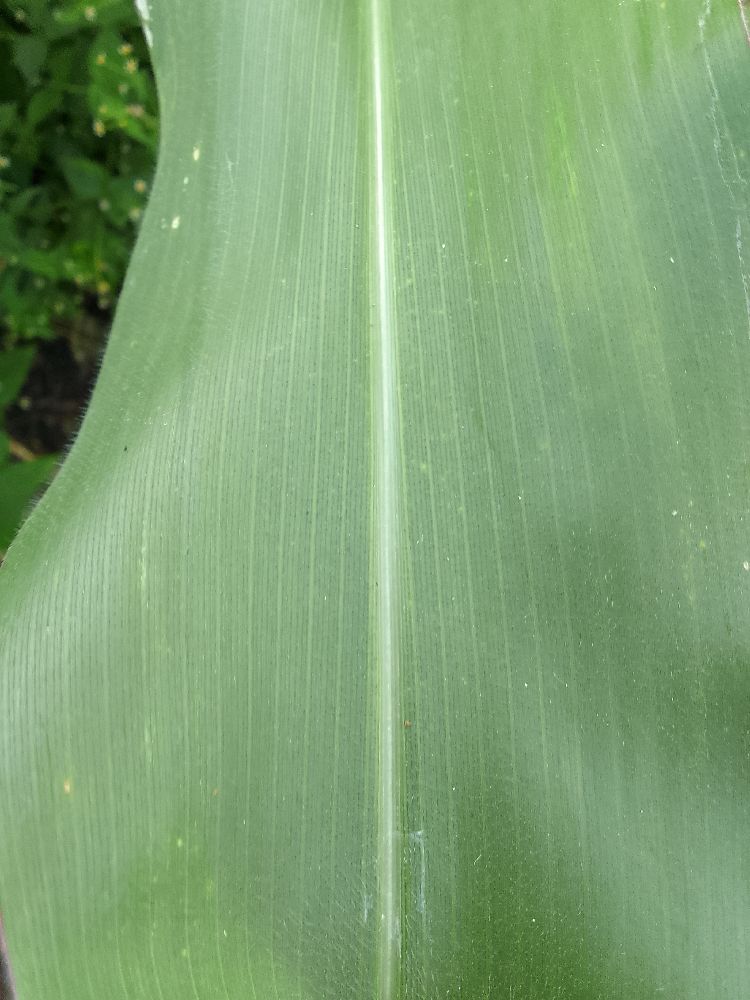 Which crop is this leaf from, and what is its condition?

maize, healthy
